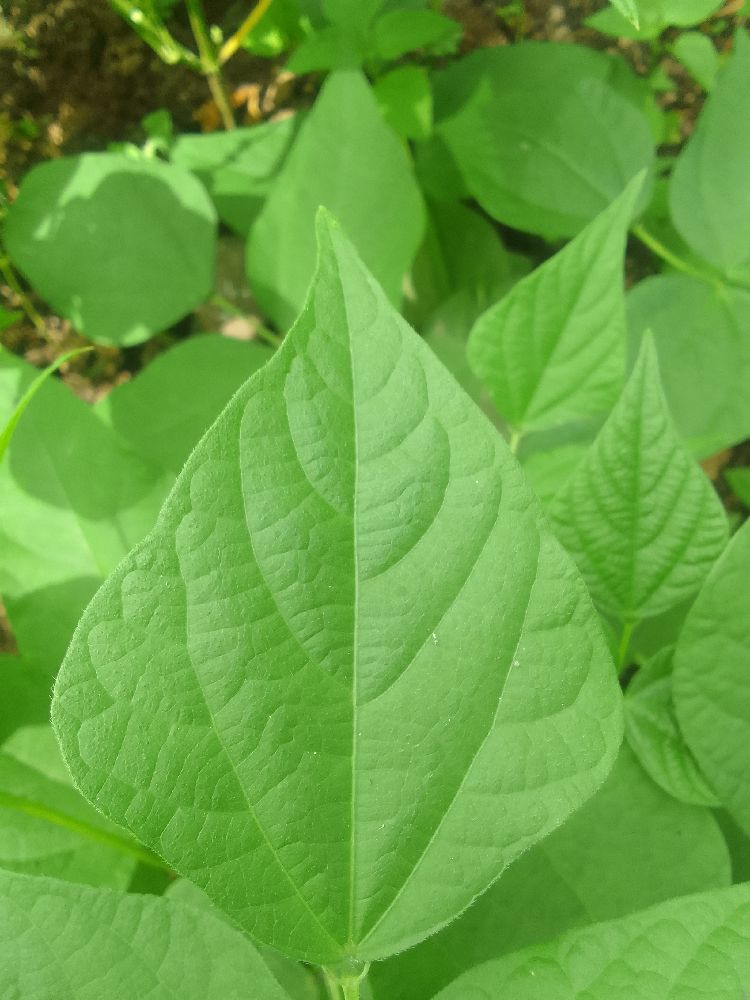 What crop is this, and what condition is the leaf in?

common bean, healthy
